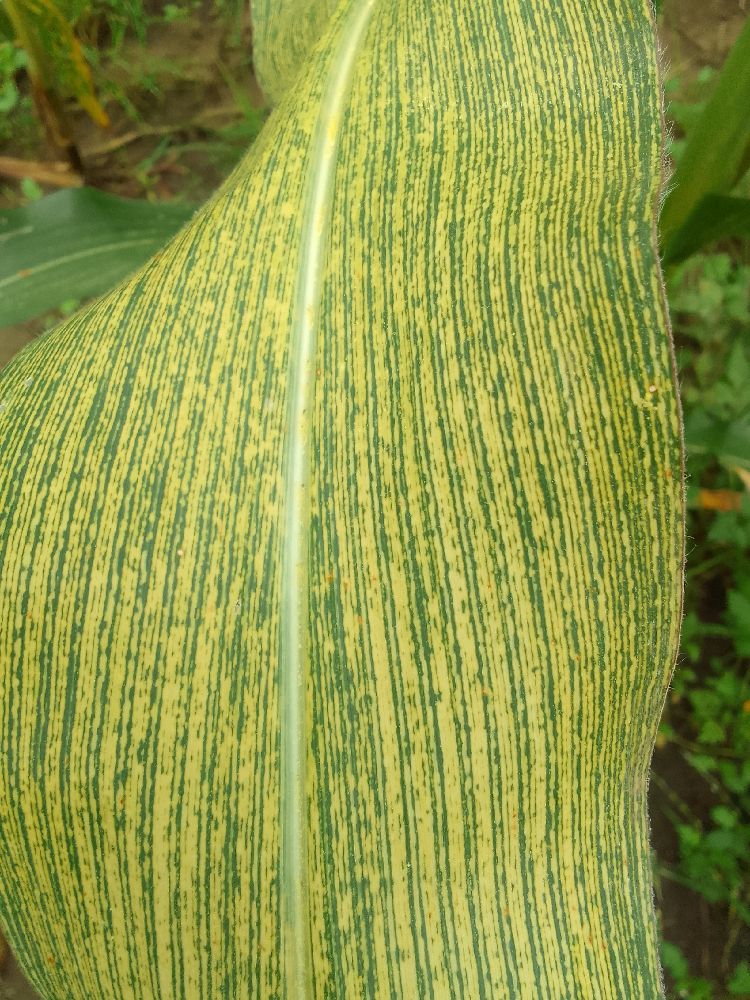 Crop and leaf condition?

maize, maize streak virus
